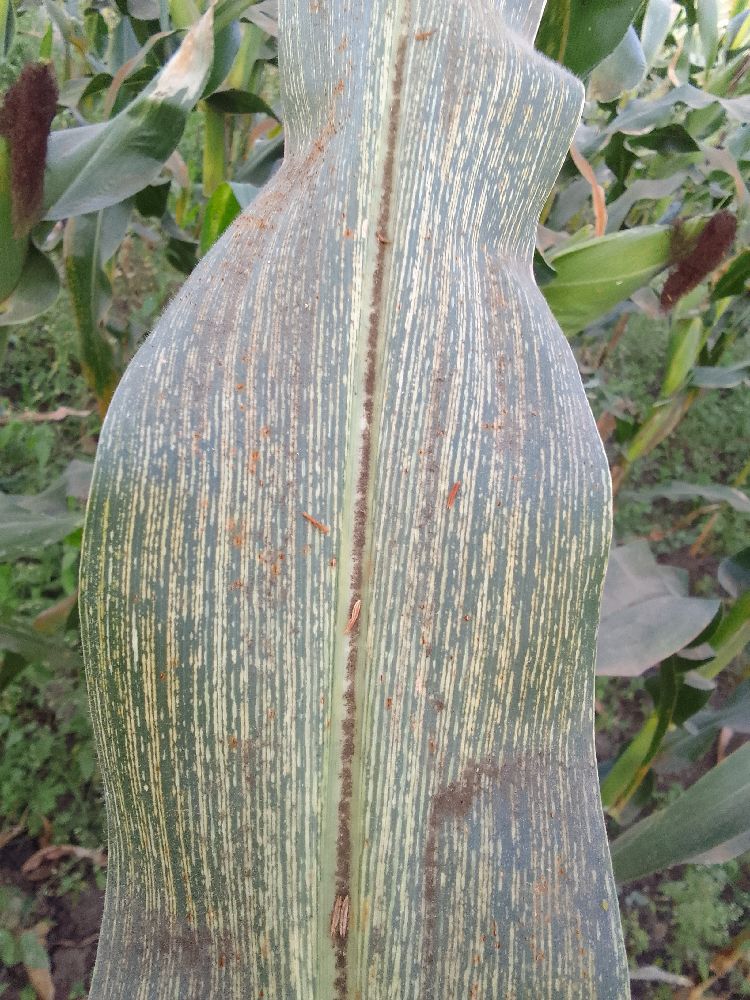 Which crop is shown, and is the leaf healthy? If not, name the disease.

maize, maize streak virus
